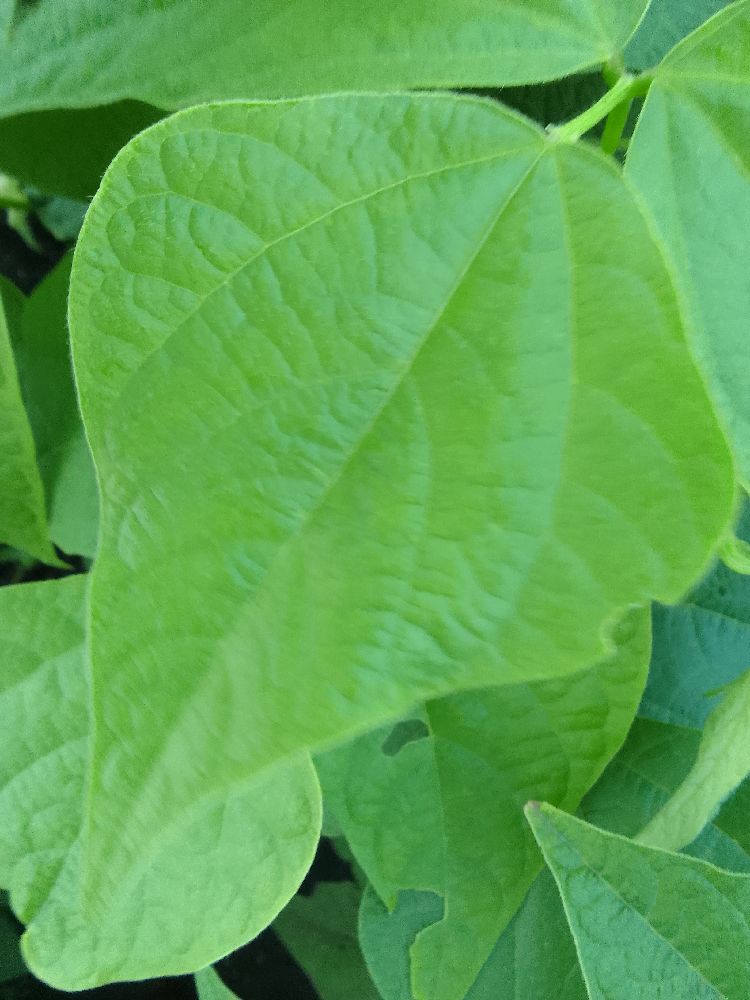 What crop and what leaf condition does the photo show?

common bean, healthy
